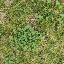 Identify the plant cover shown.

unstructured weed
